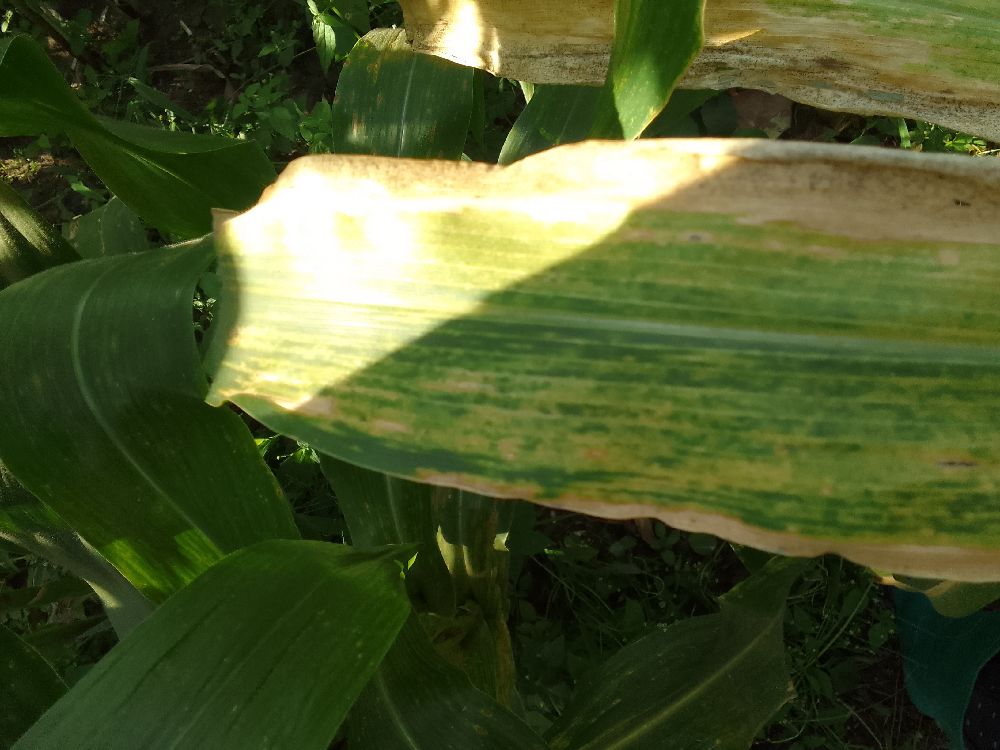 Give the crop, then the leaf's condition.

maize, maize lethal necrosis
